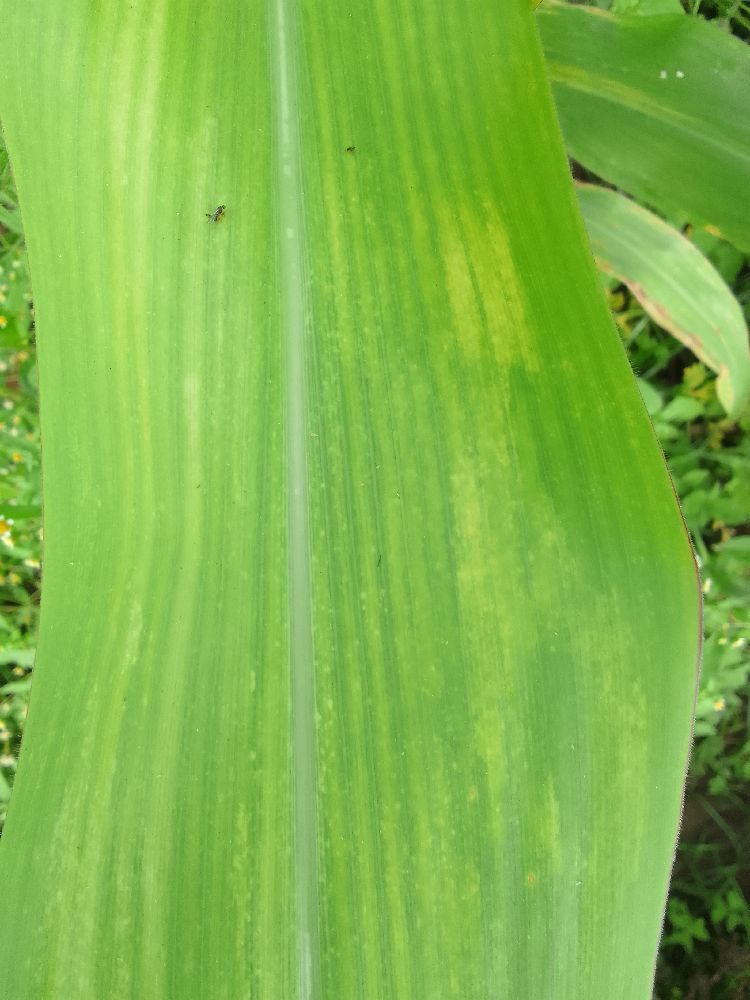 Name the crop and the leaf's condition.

maize, maize lethal necrosis
